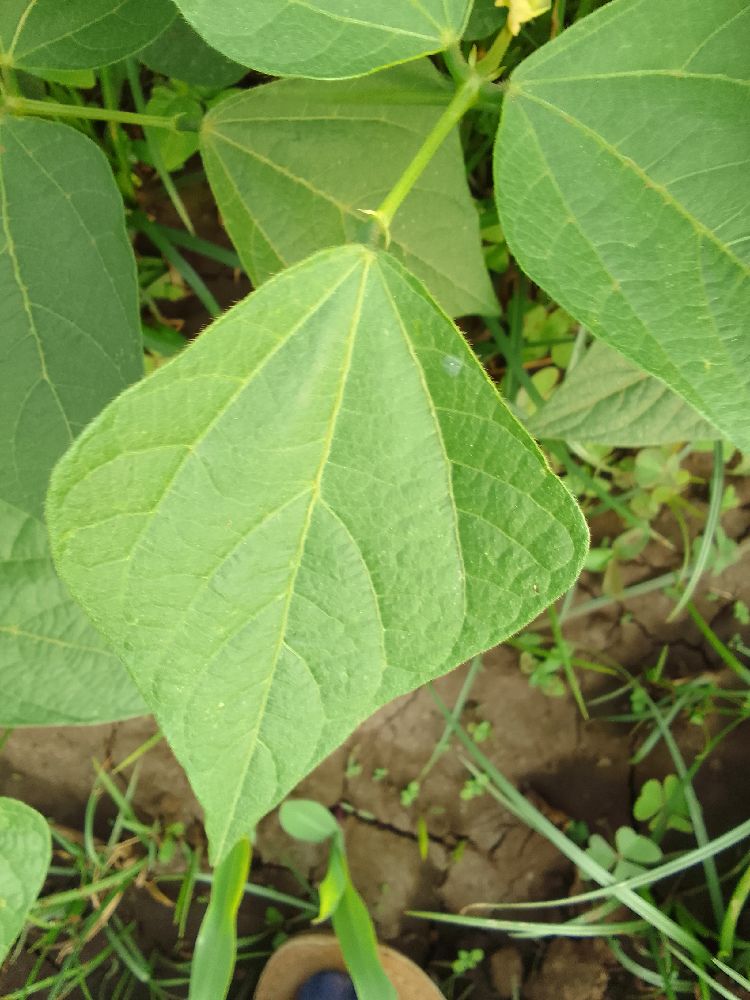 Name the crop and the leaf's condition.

common bean, healthy
